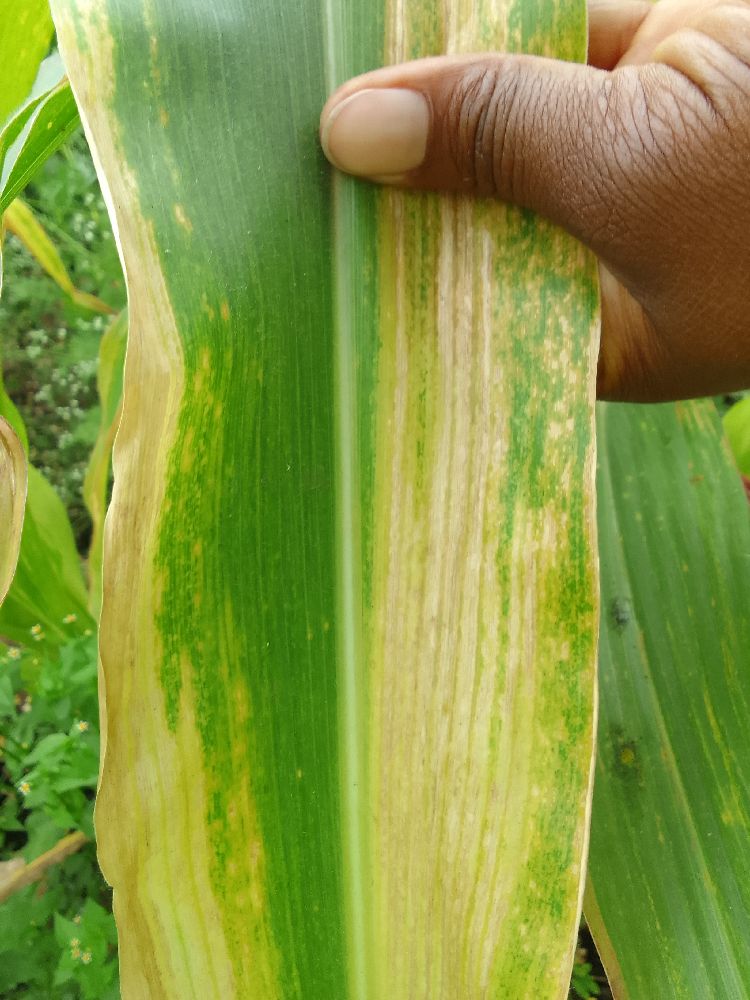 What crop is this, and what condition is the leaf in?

maize, maize lethal necrosis
